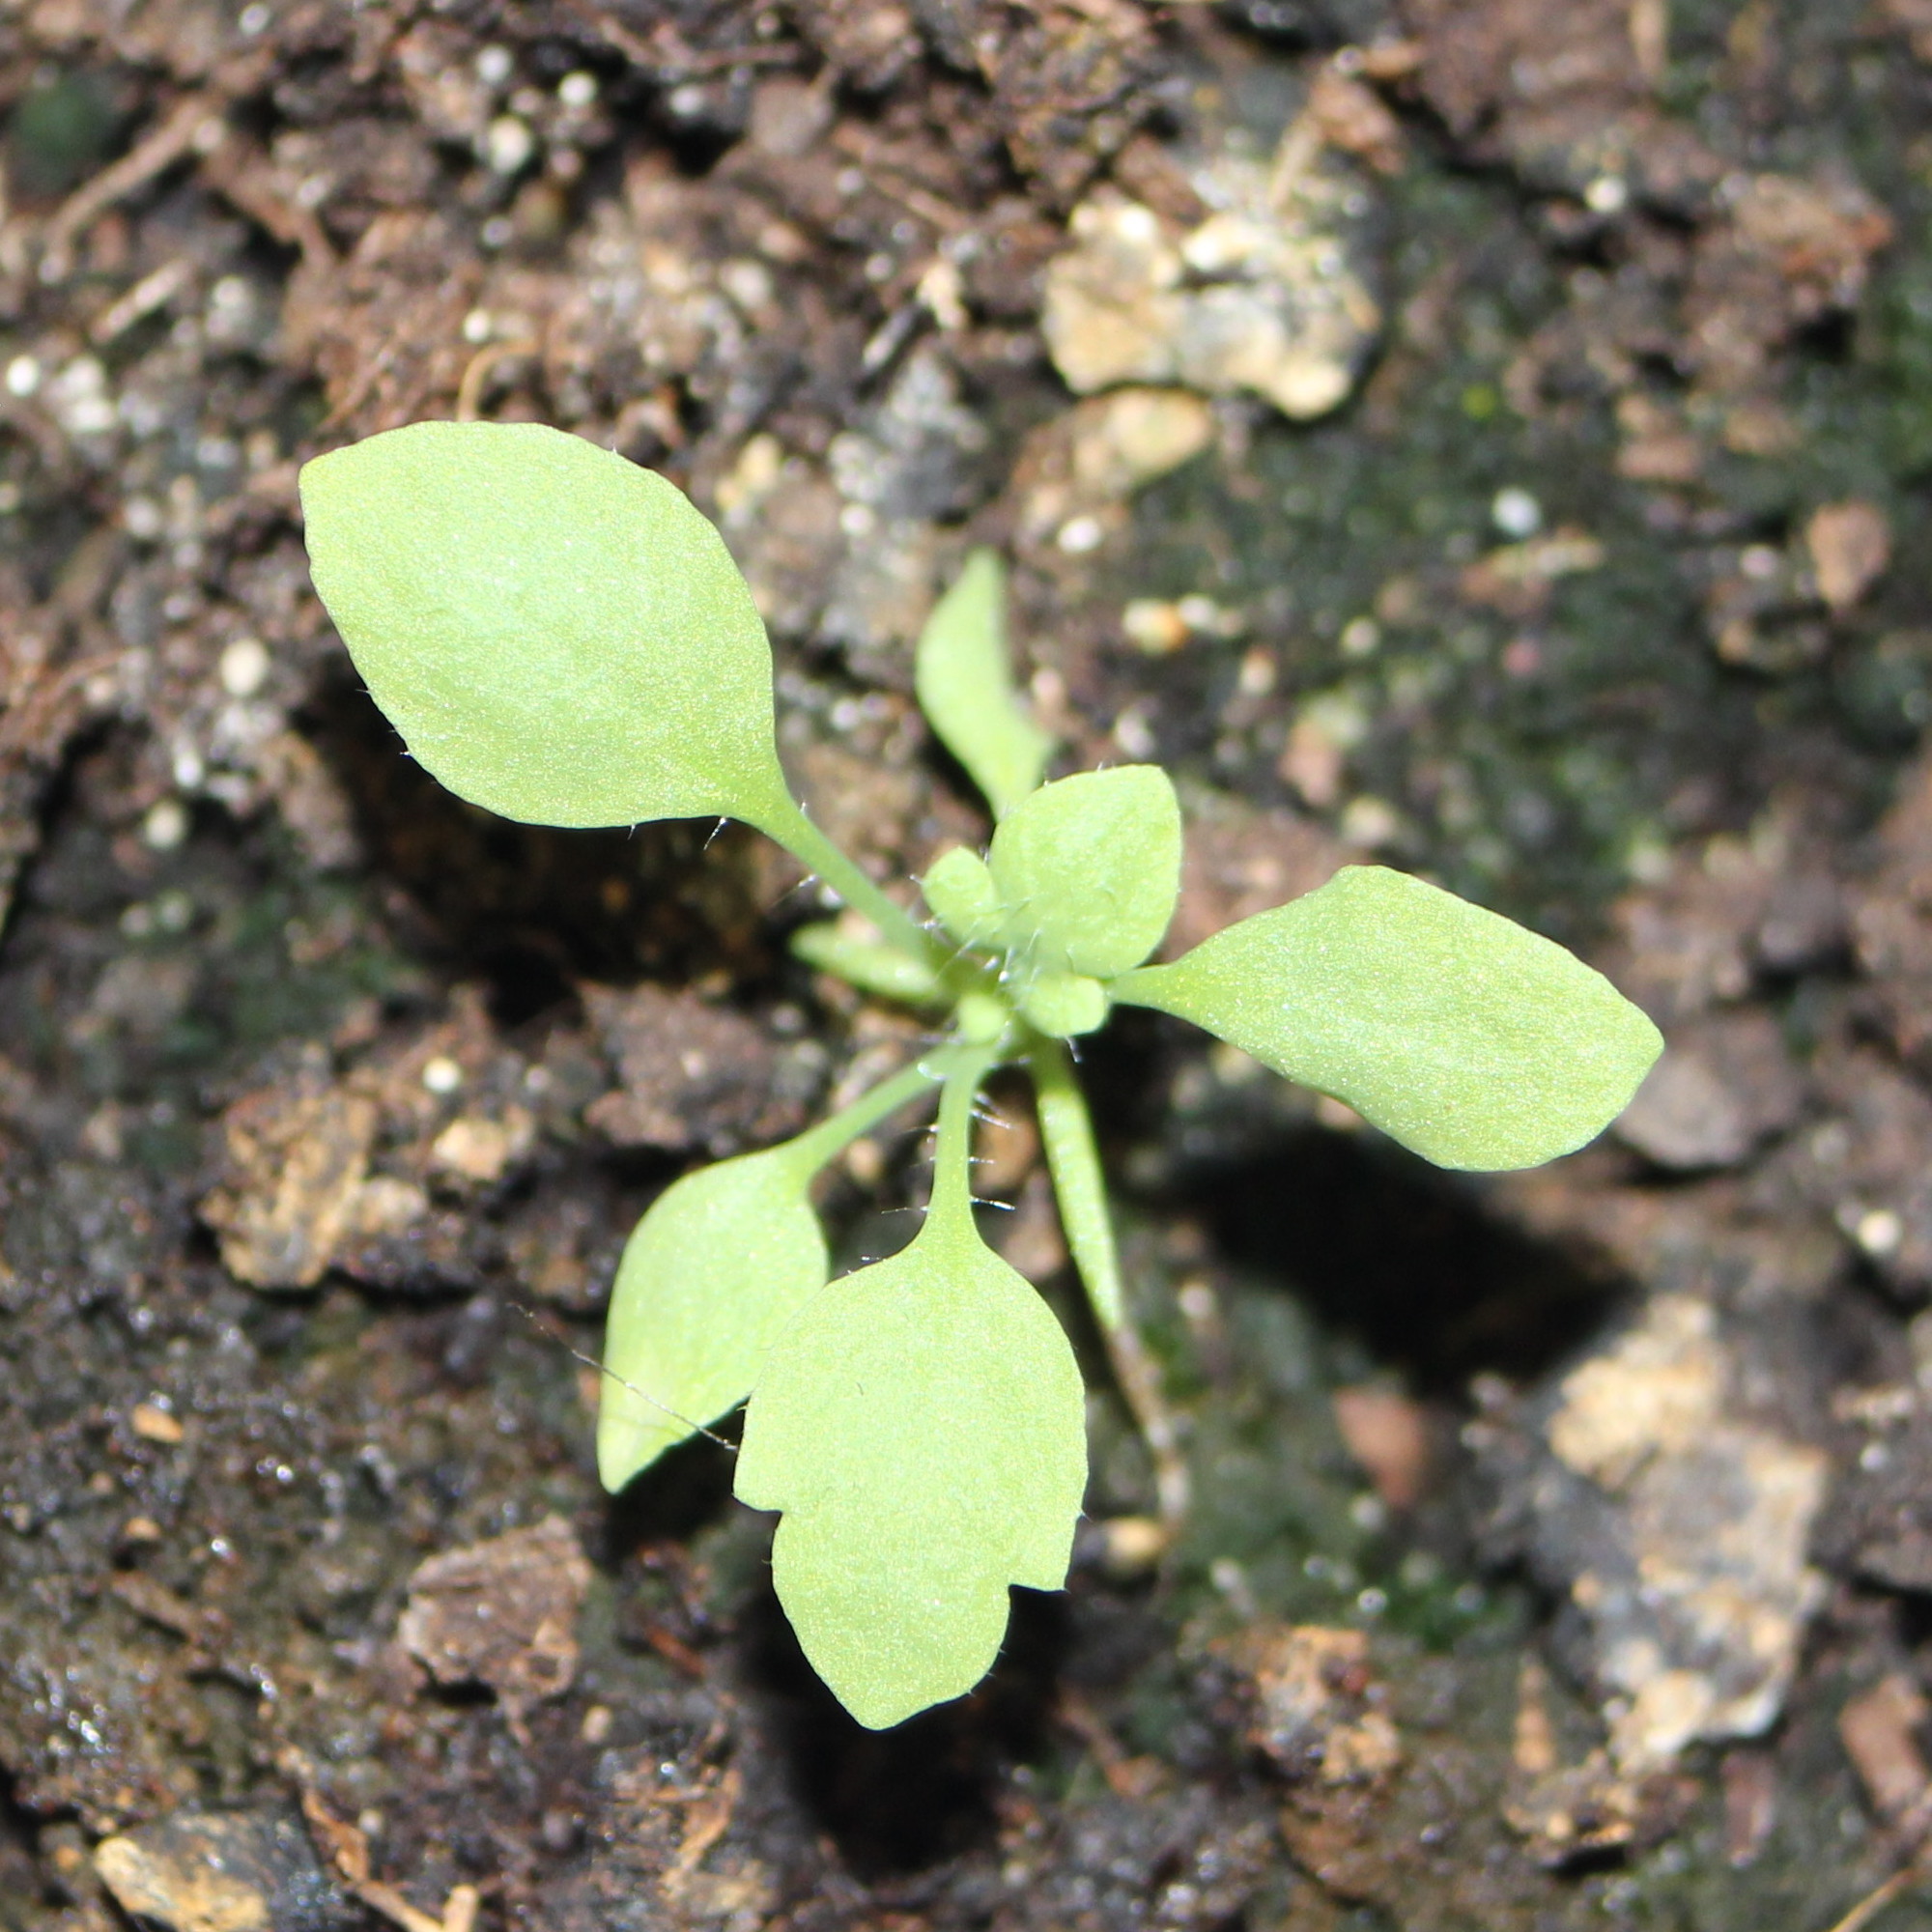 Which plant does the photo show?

Papaver rhoeas
